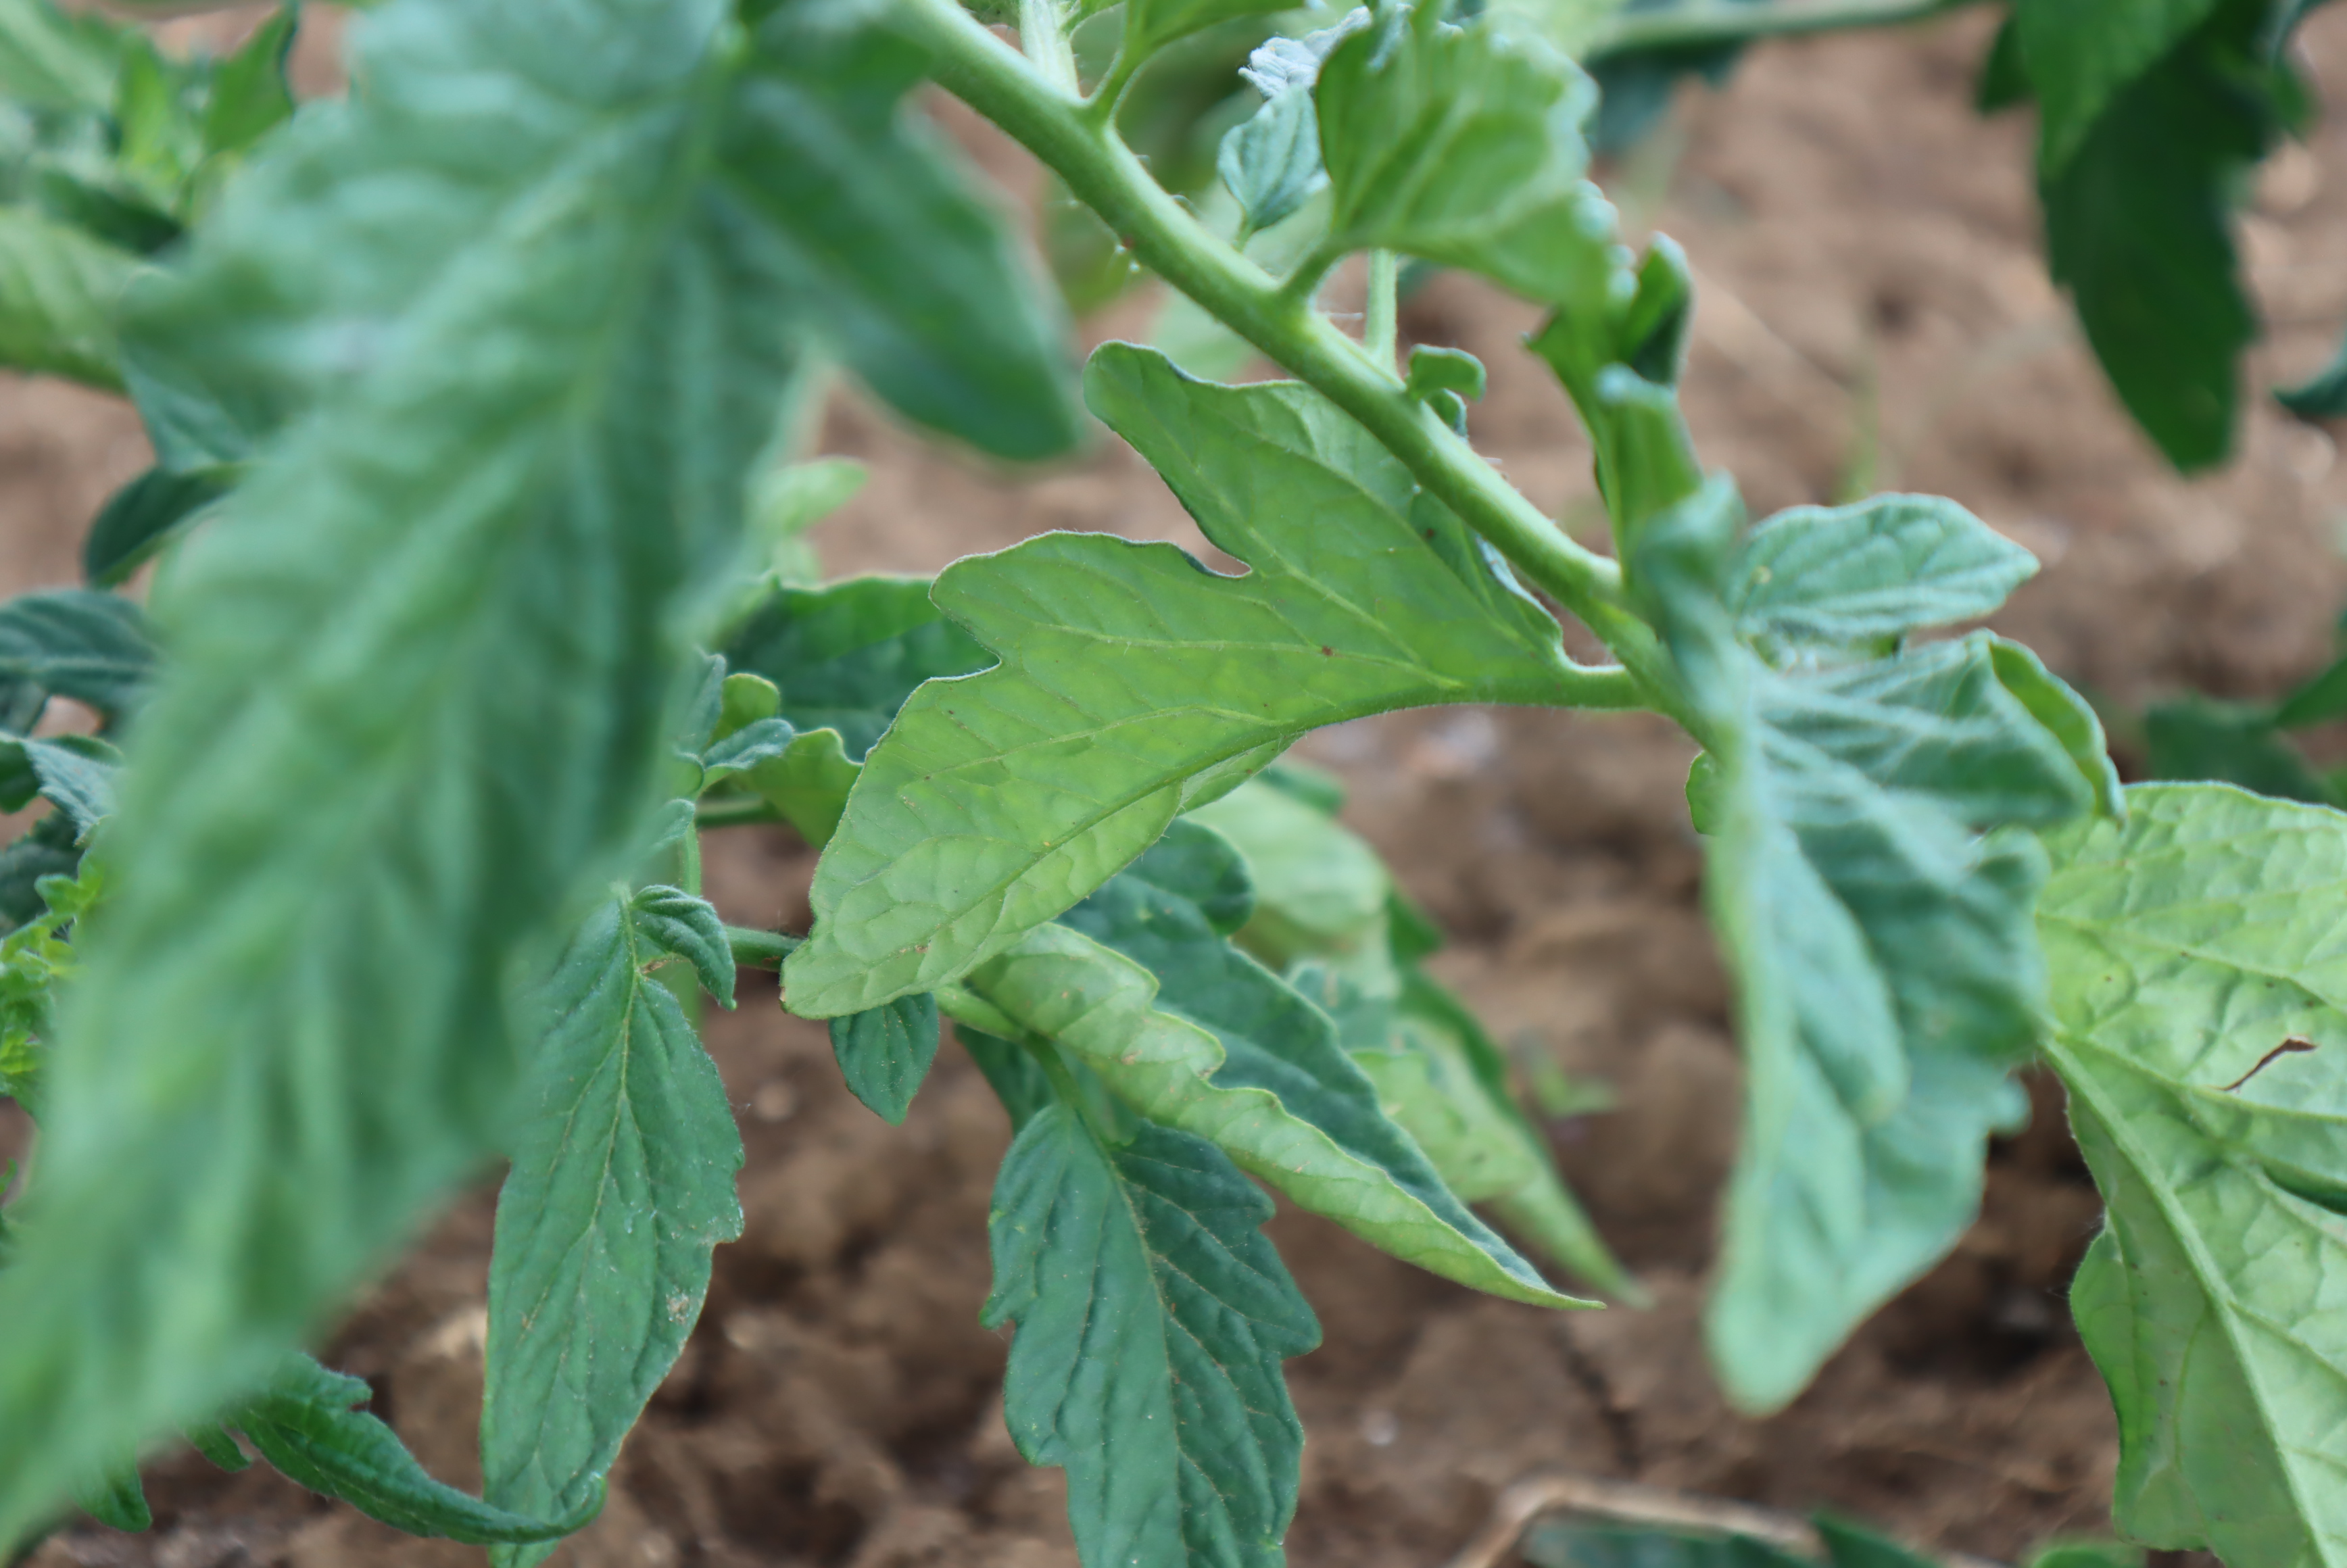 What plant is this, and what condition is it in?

tomato, phytophagous, water stress
